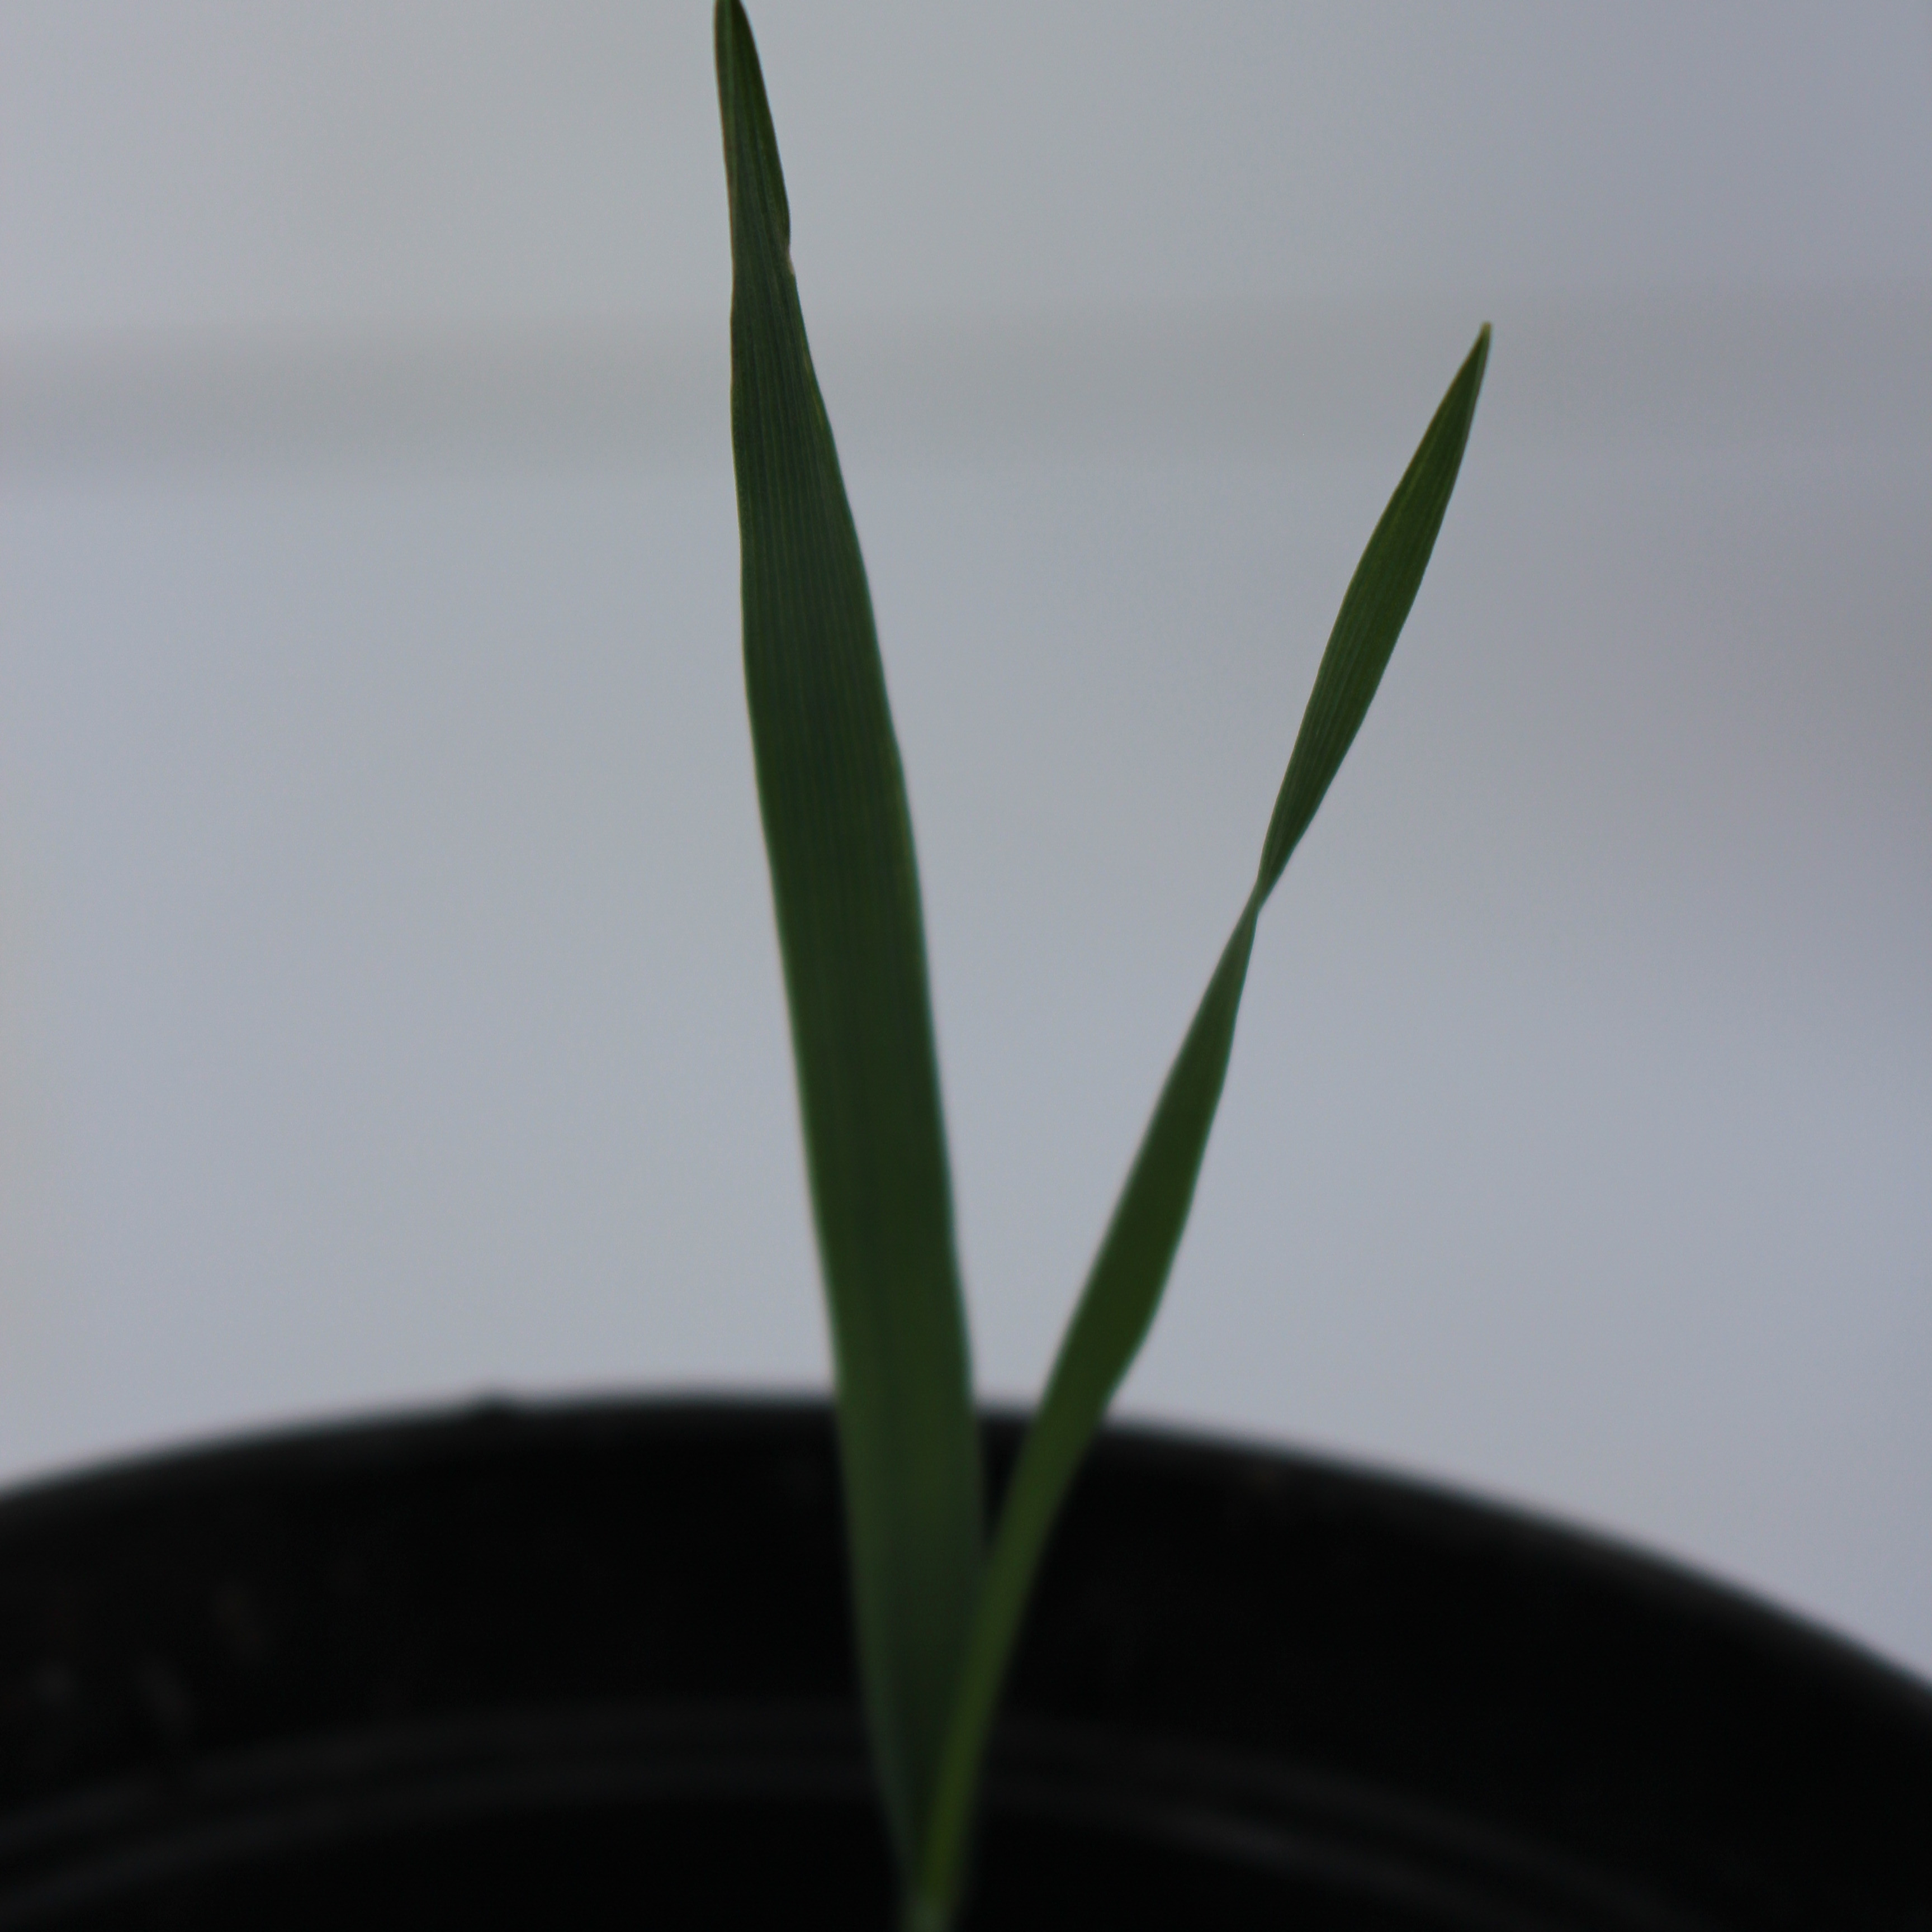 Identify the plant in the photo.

Avena sterilis
